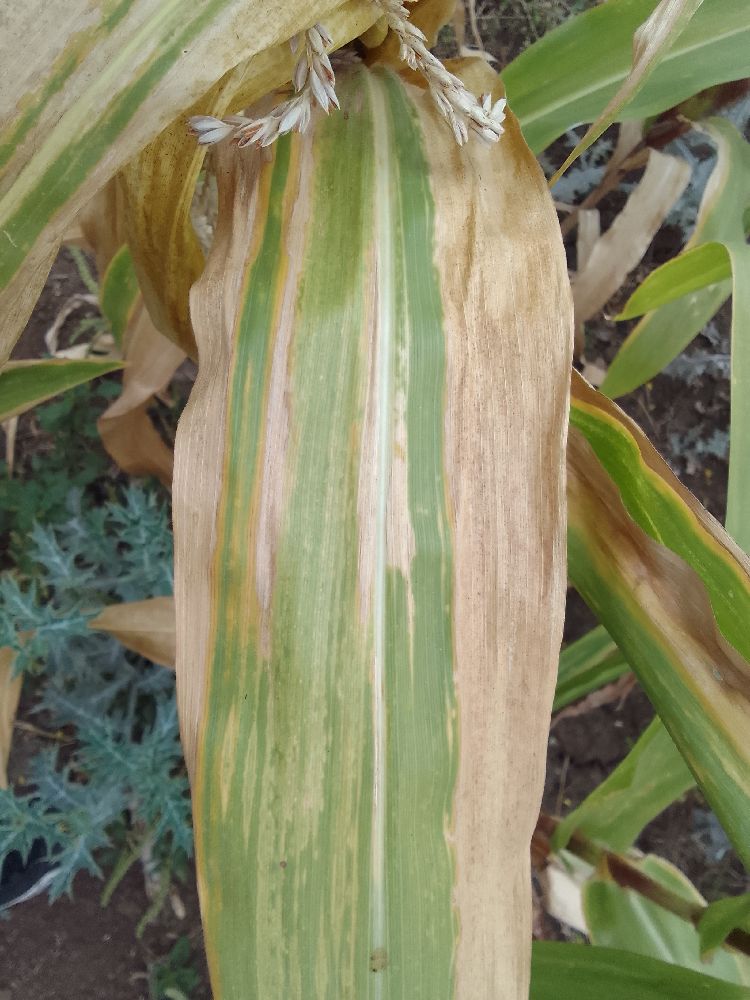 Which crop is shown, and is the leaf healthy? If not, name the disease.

maize, maize lethal necrosis
